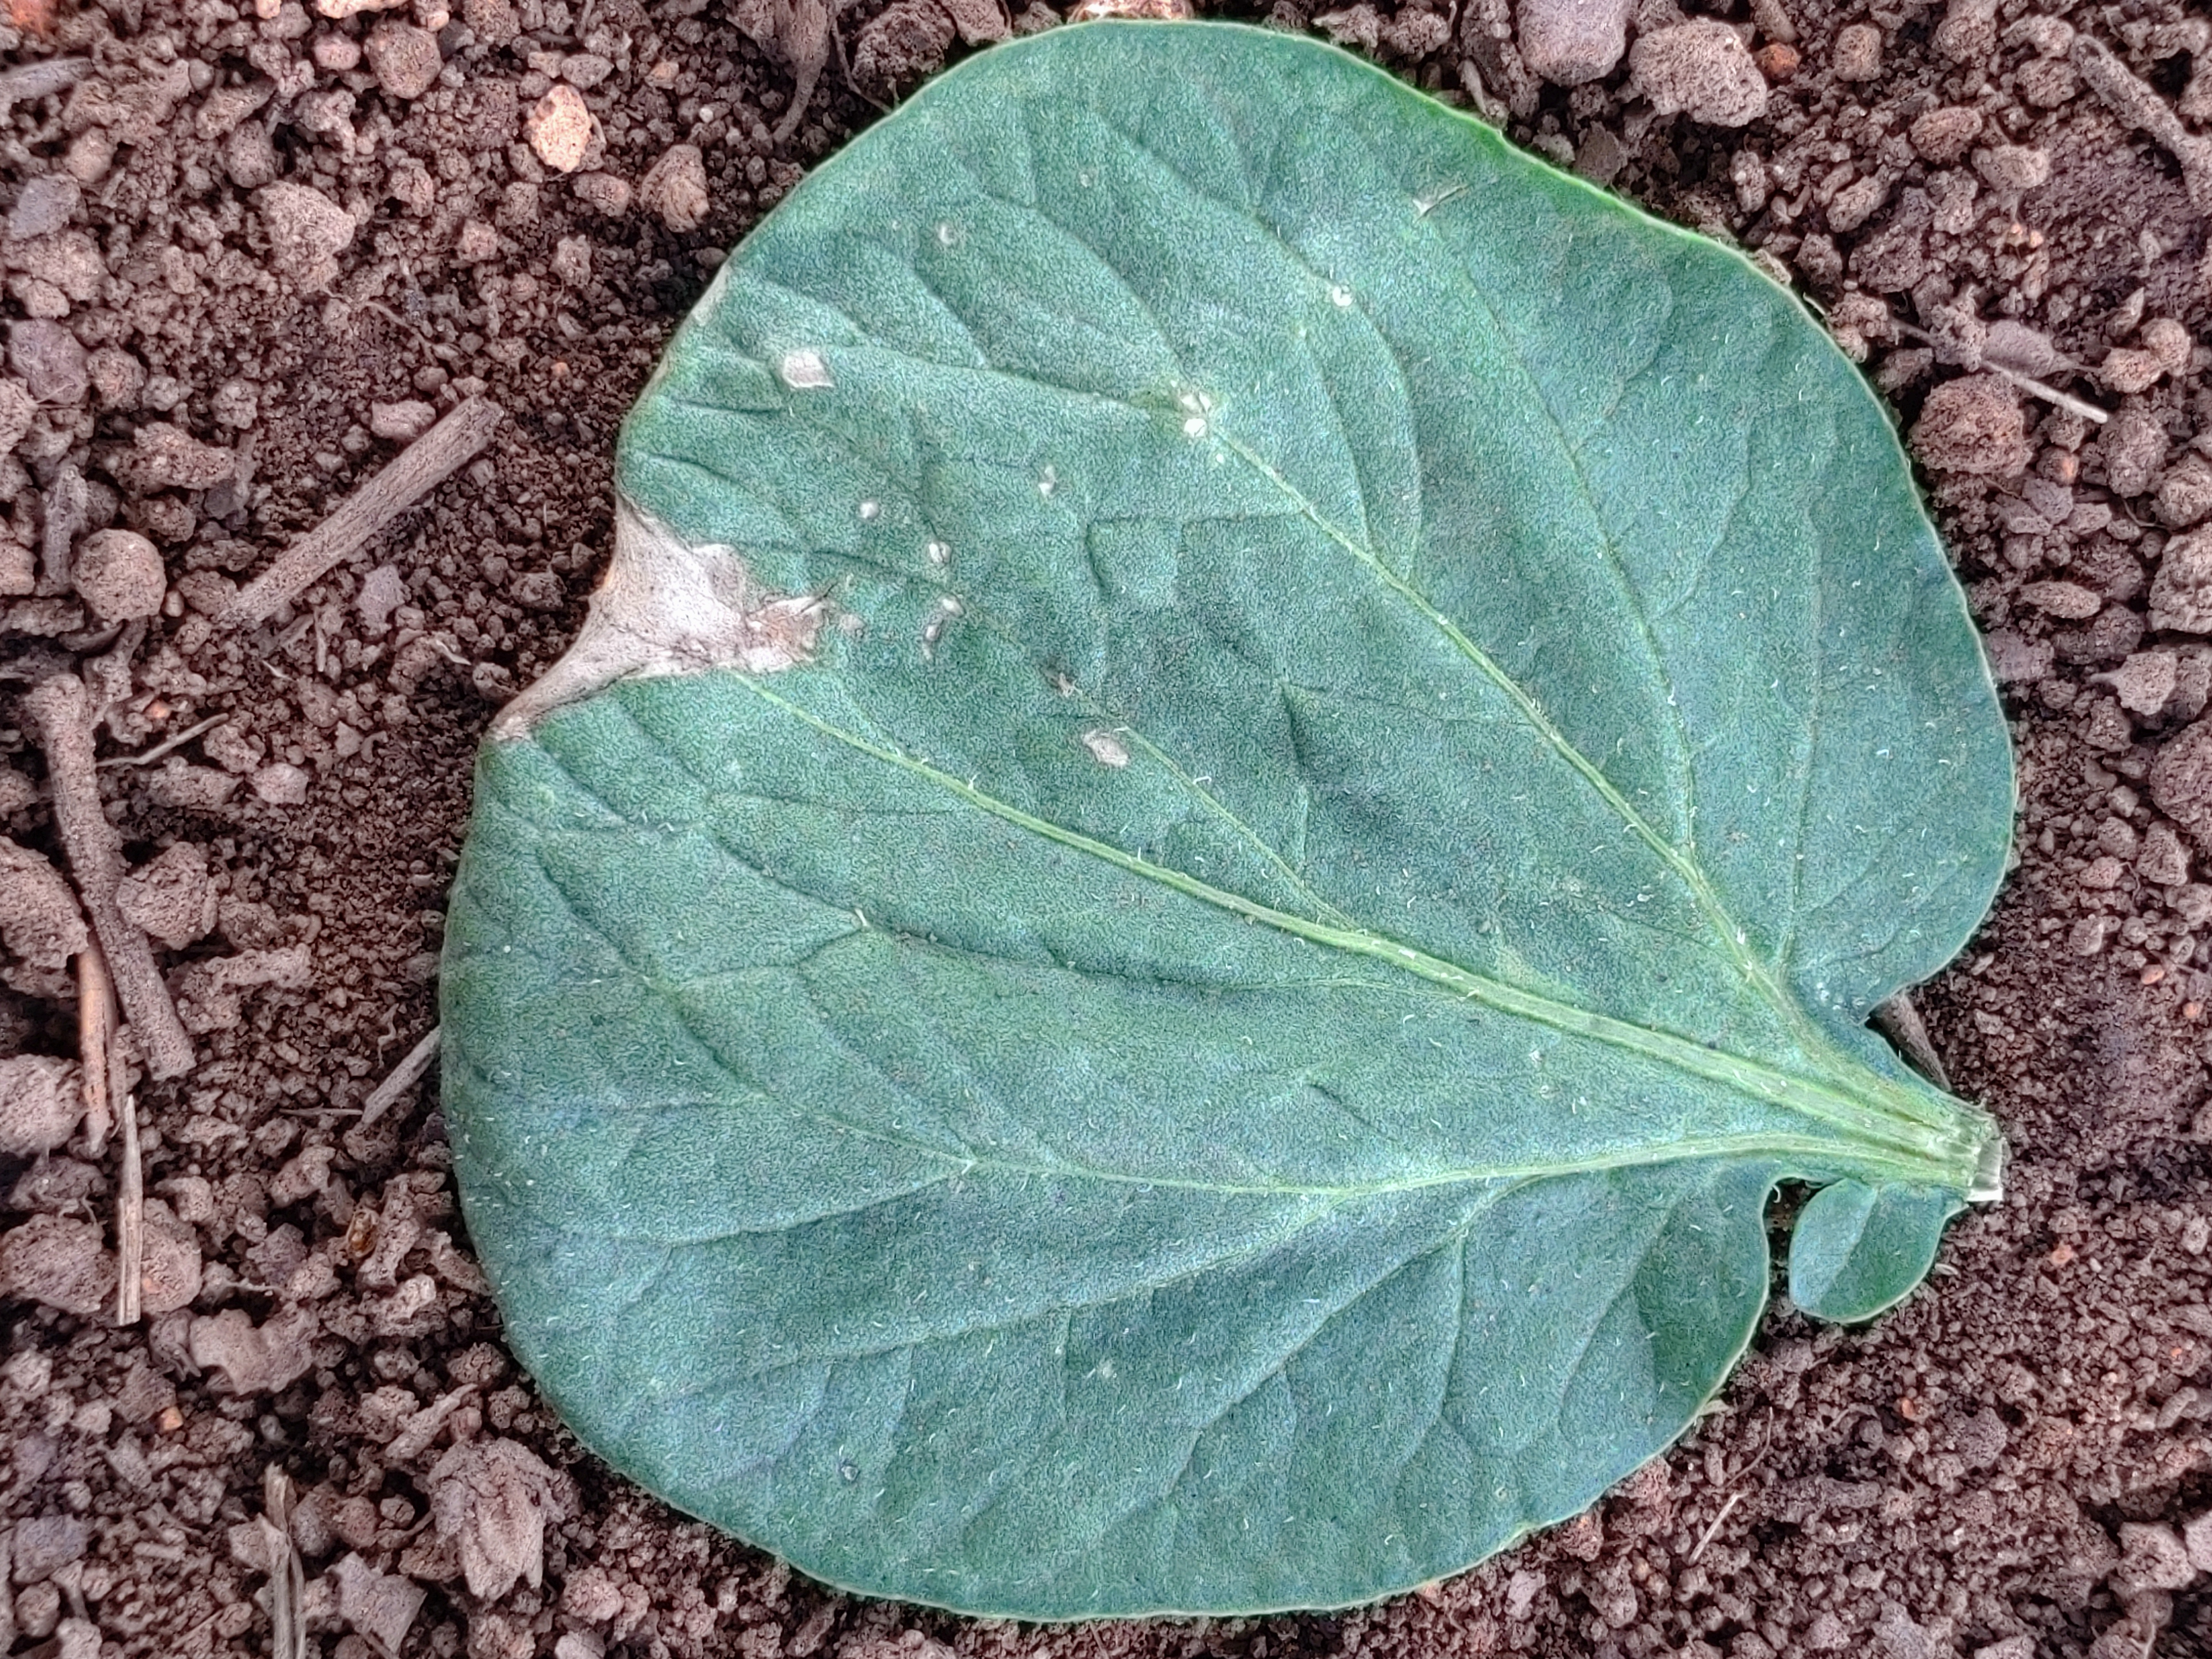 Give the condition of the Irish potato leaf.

early blight
